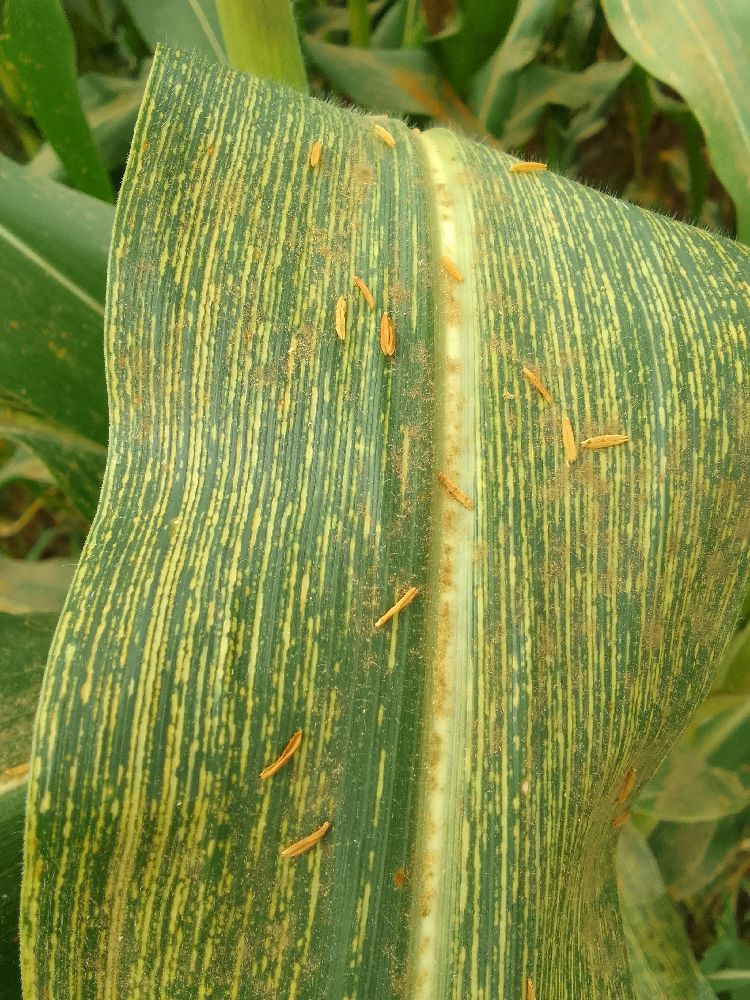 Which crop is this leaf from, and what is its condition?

maize, maize streak virus
